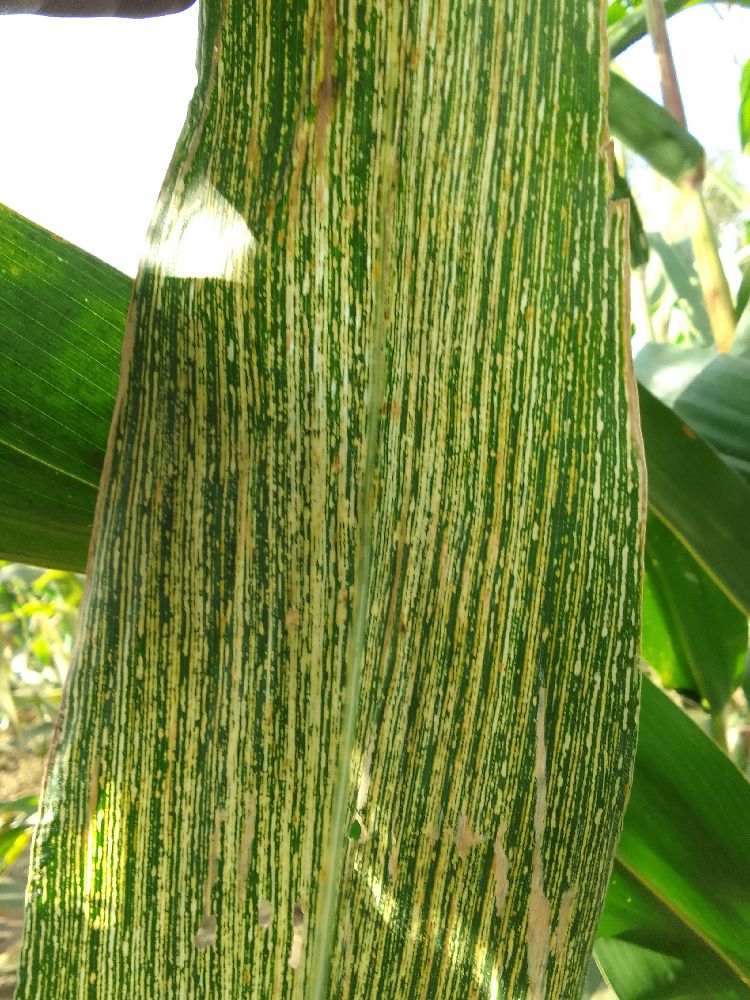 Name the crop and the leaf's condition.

maize, maize streak virus
